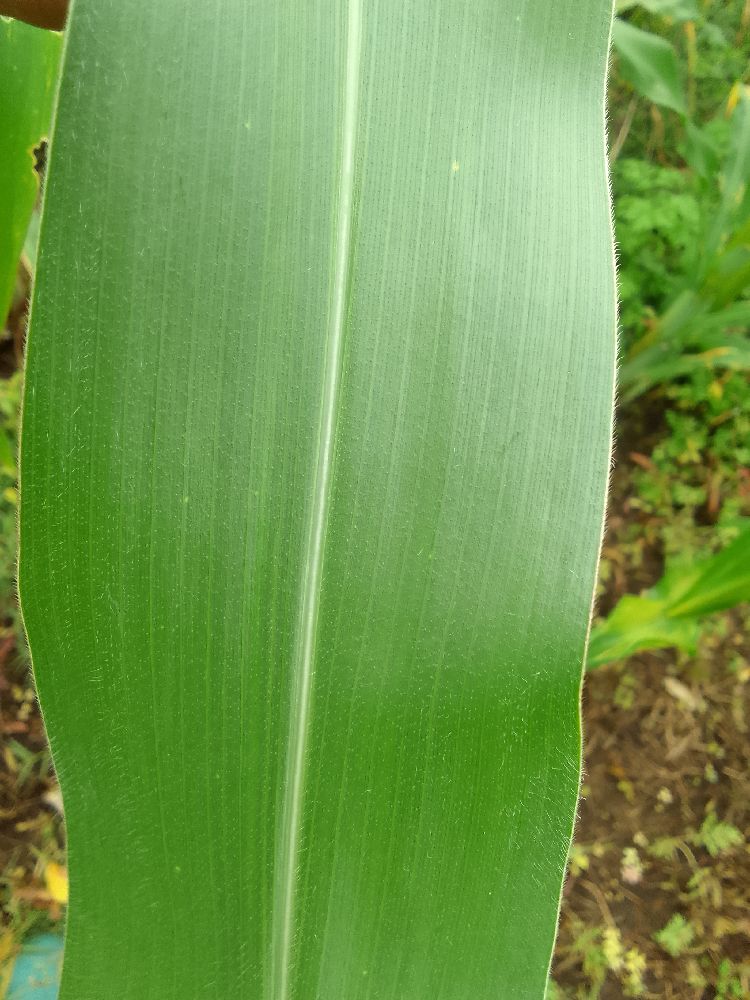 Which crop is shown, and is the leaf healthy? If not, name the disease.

maize, healthy
